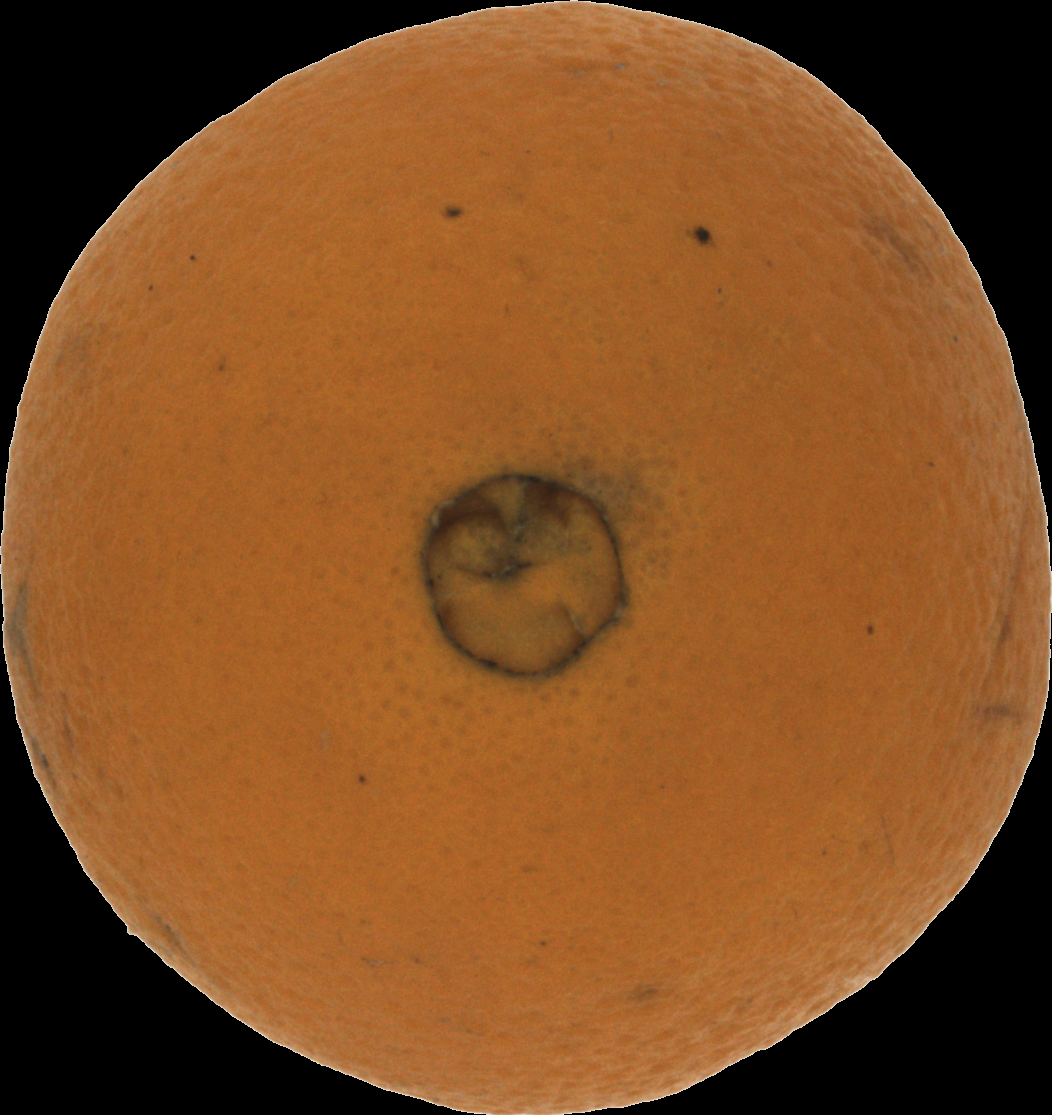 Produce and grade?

orange, bad
